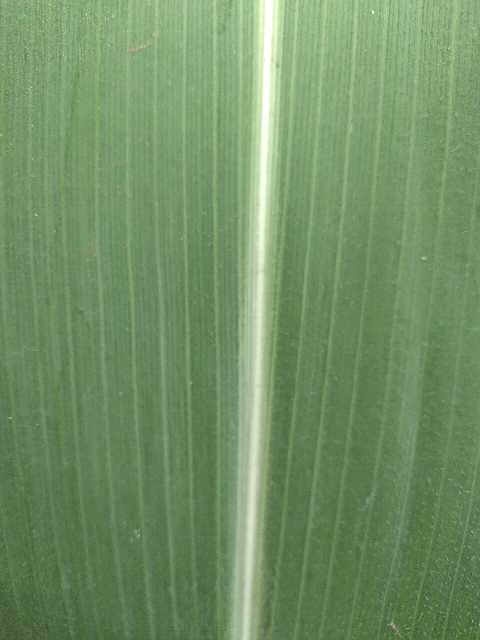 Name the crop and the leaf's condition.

maize, healthy
